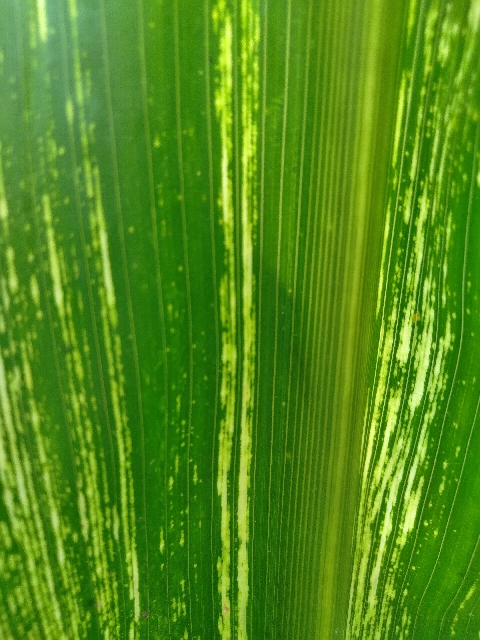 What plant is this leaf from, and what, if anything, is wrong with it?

maize, maize streak virus
